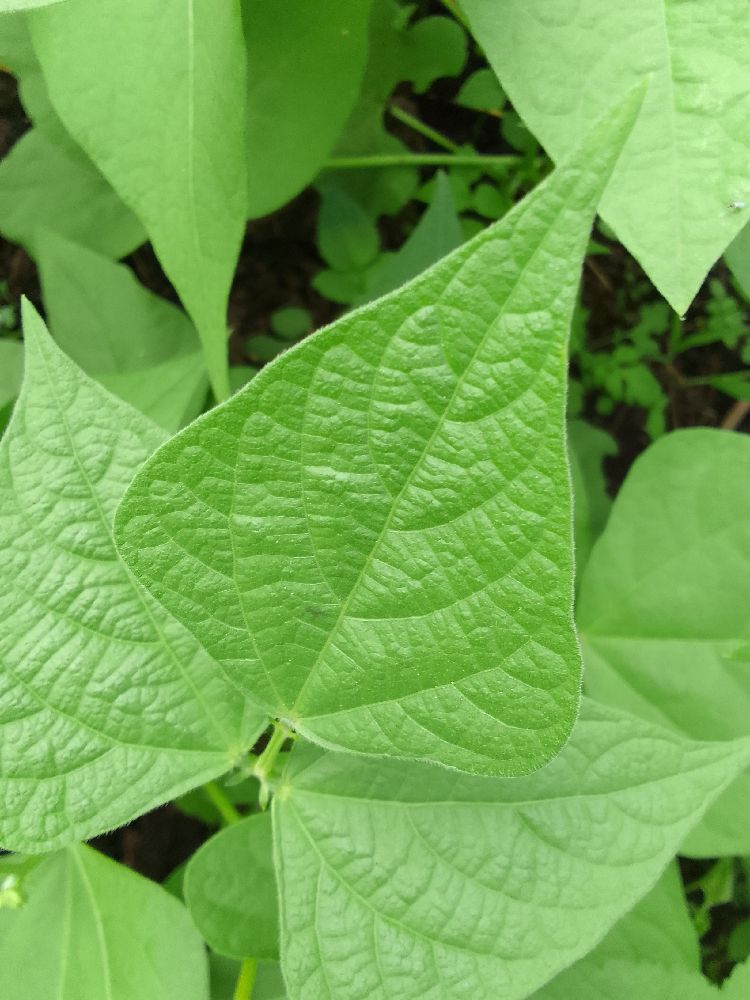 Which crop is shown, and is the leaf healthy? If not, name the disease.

common bean, healthy
